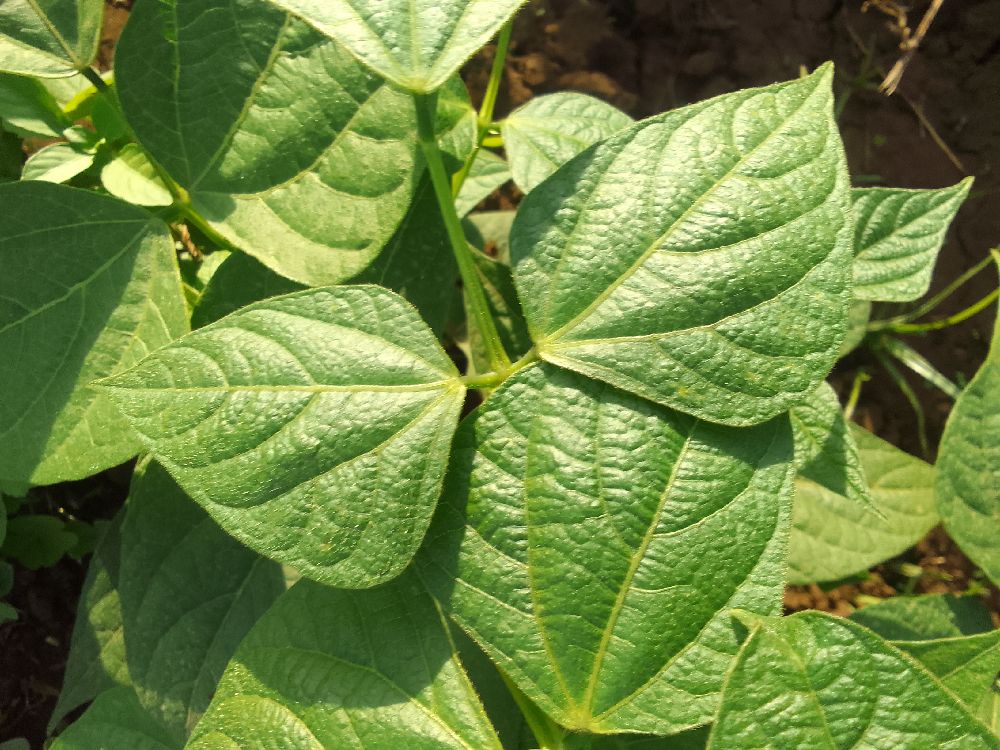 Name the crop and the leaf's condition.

common bean, healthy
